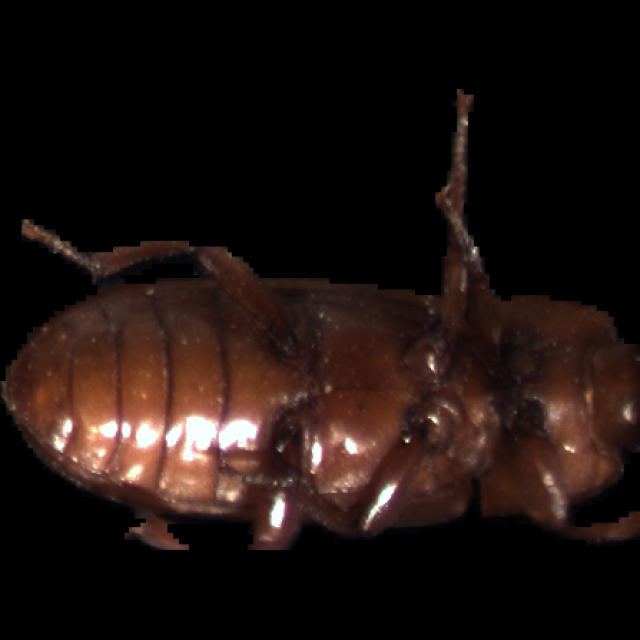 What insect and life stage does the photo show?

mealworm beetle
